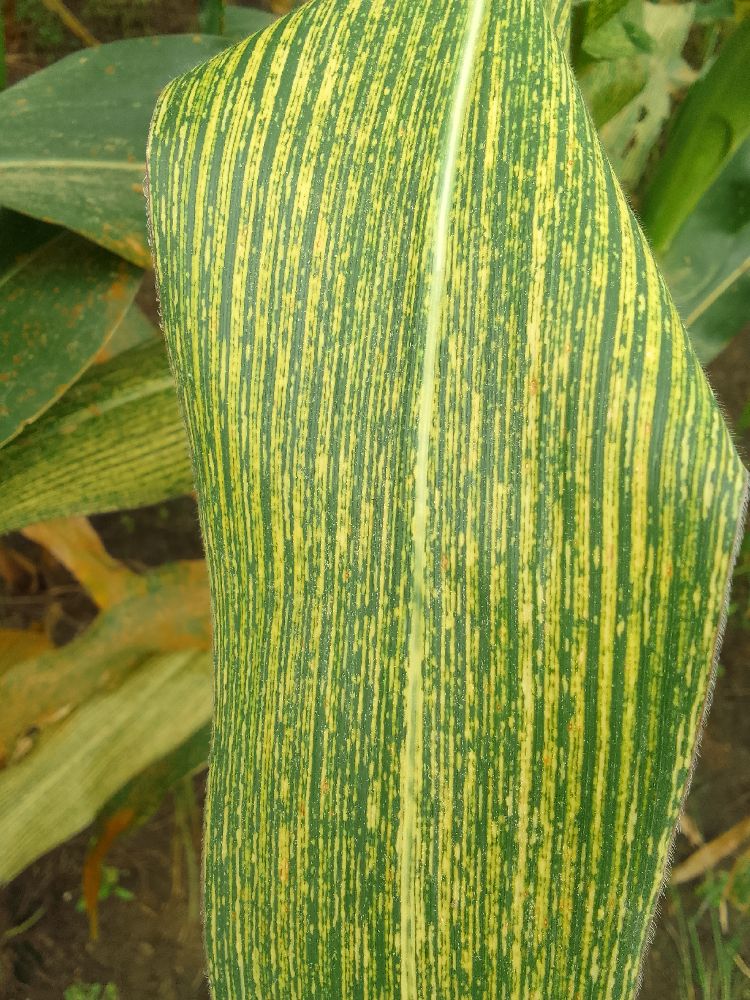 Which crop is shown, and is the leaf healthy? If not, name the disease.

maize, maize streak virus
